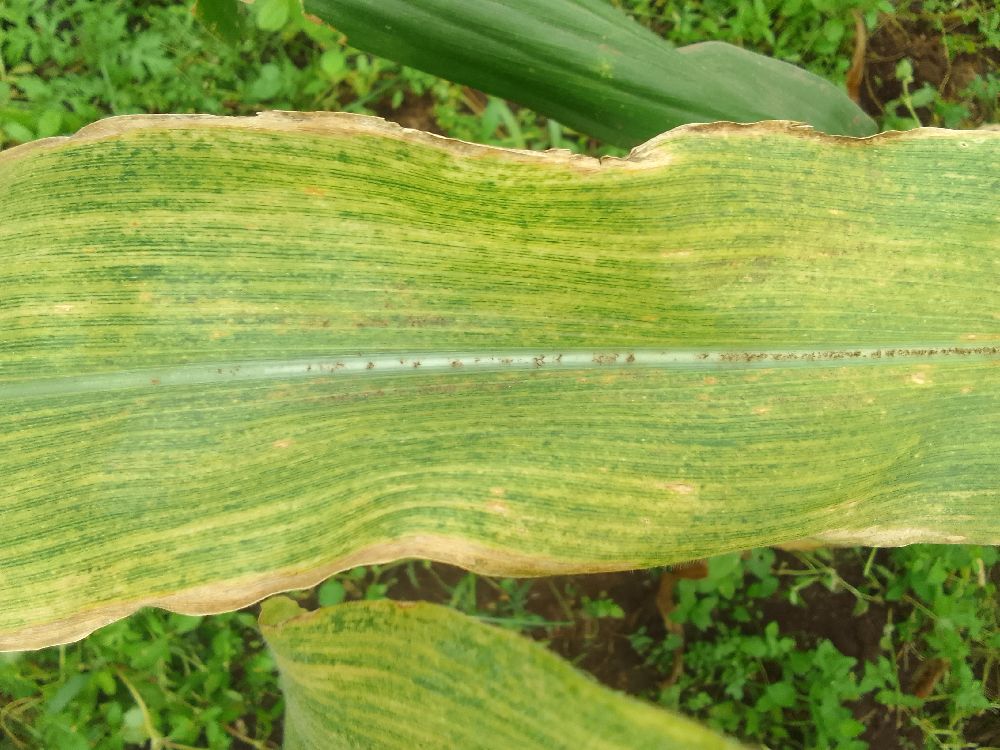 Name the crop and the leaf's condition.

maize, maize lethal necrosis
